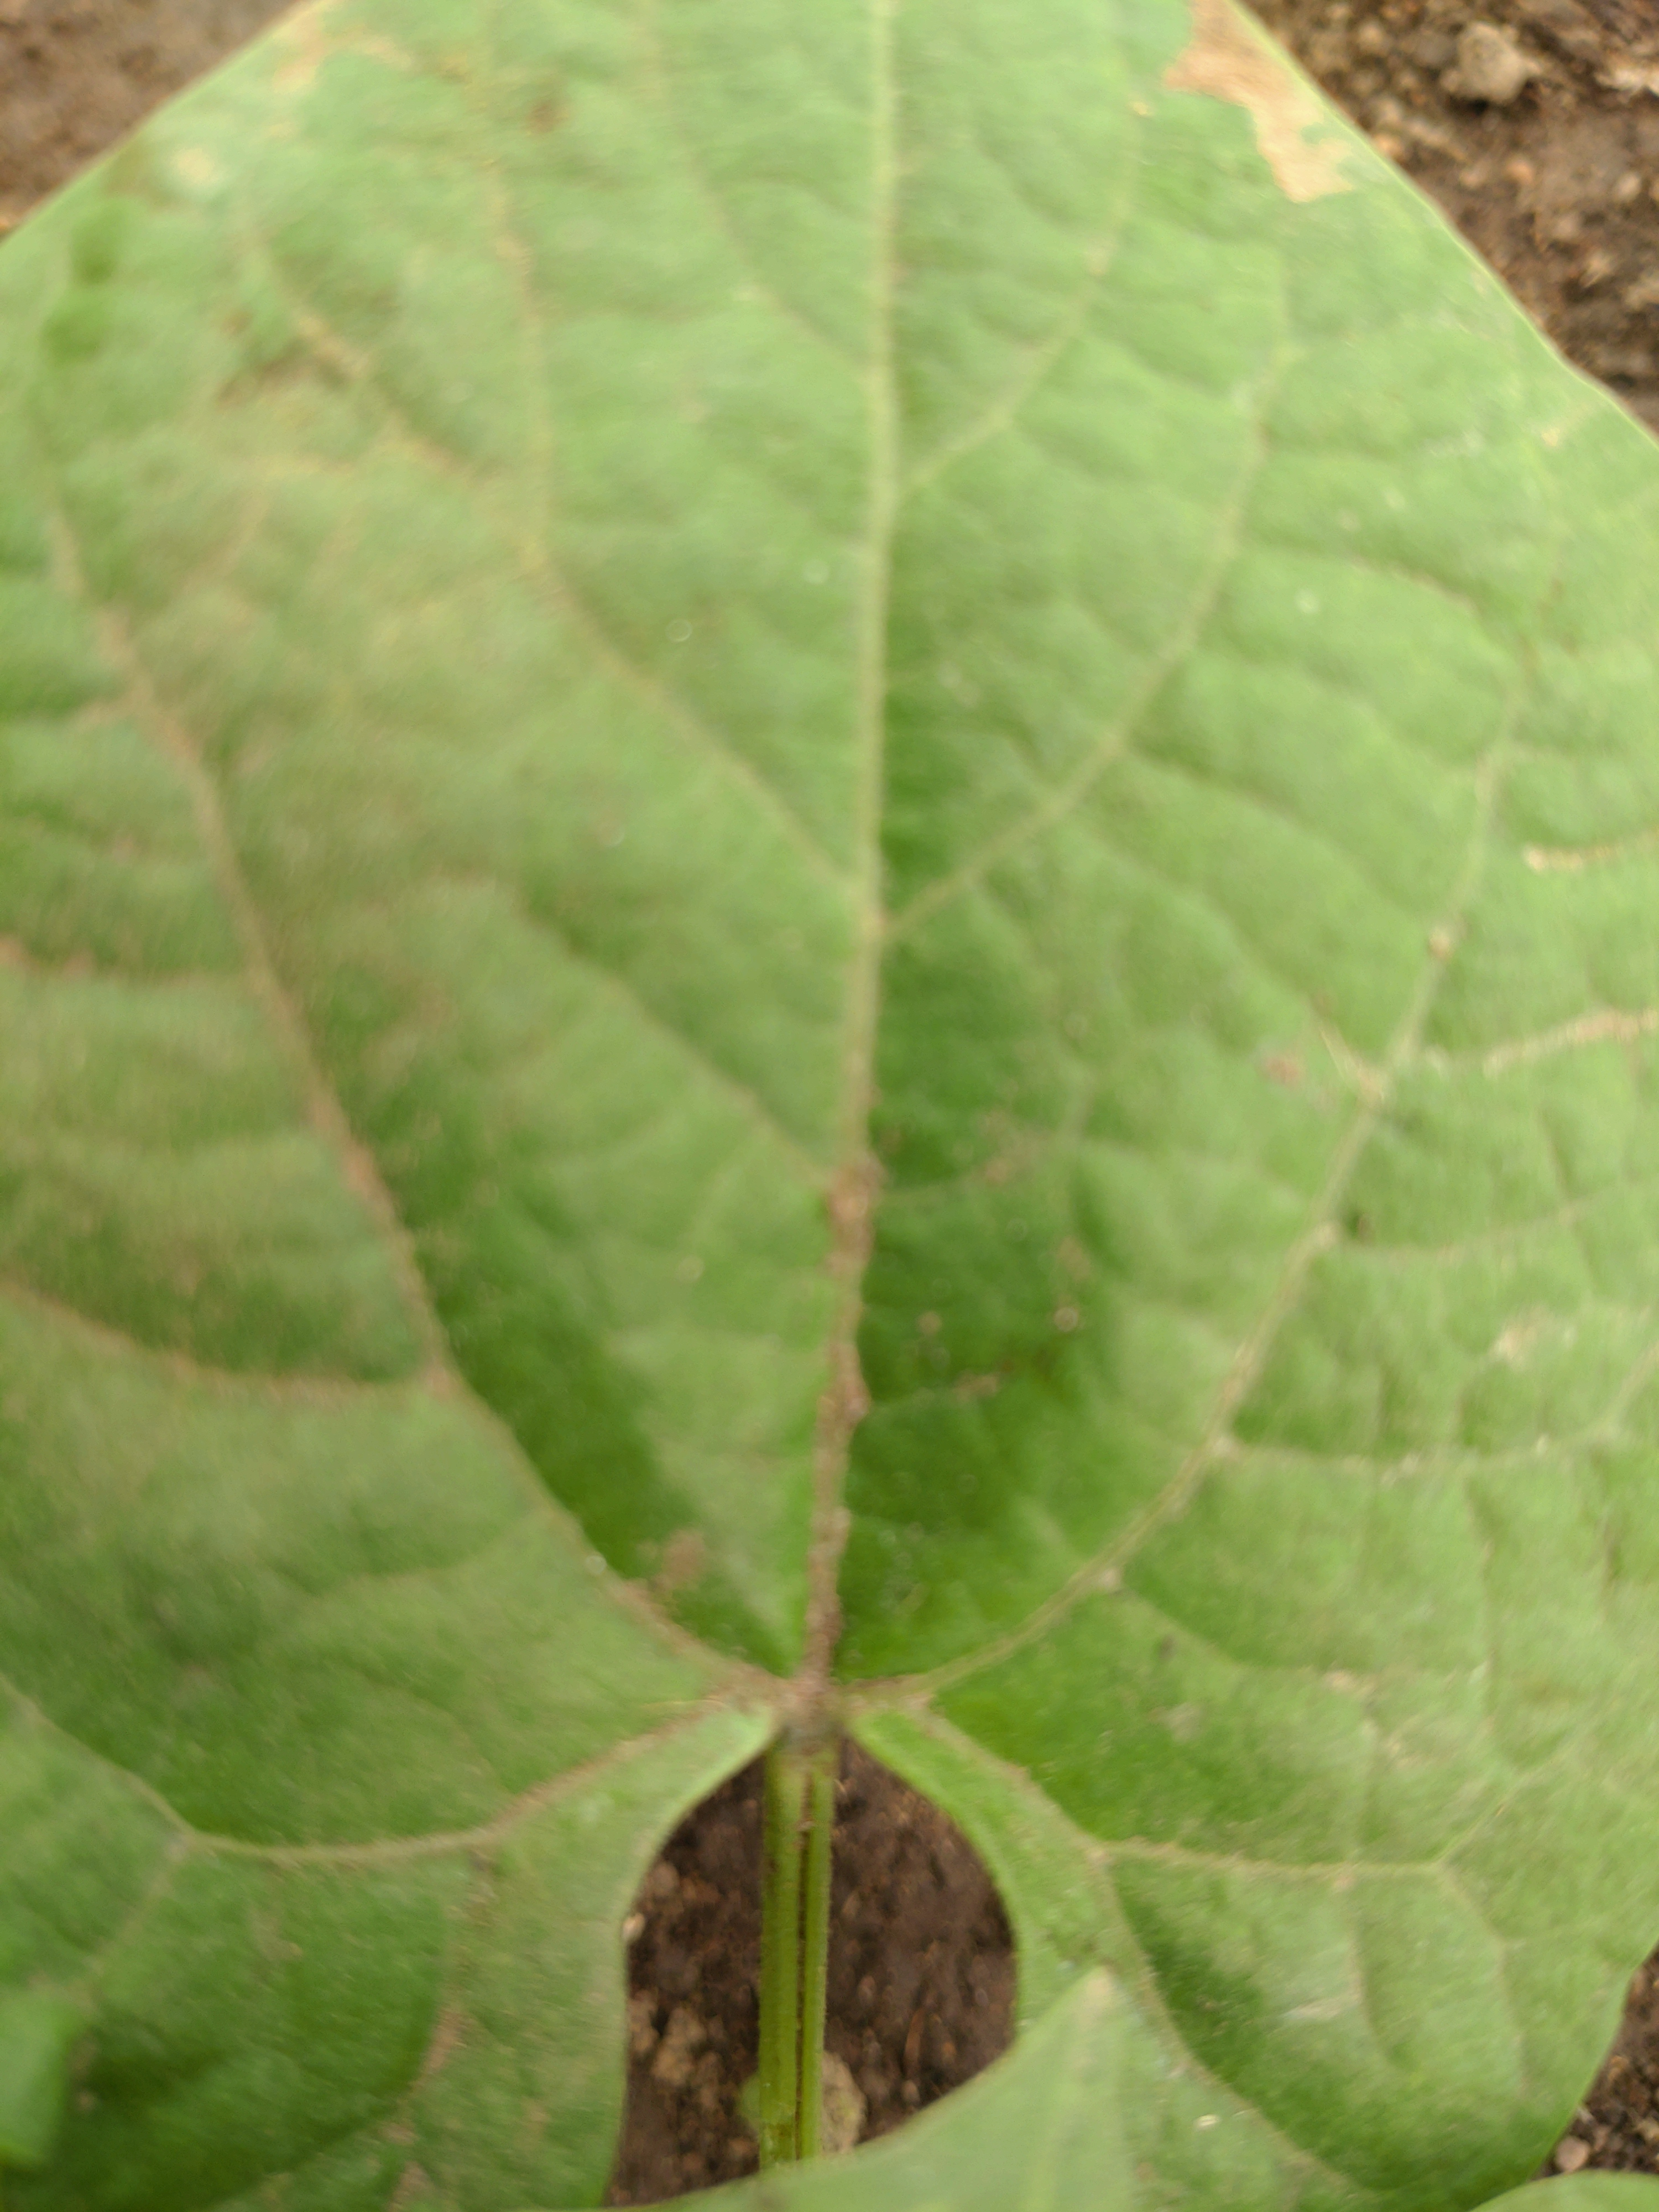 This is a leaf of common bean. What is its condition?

healthy
